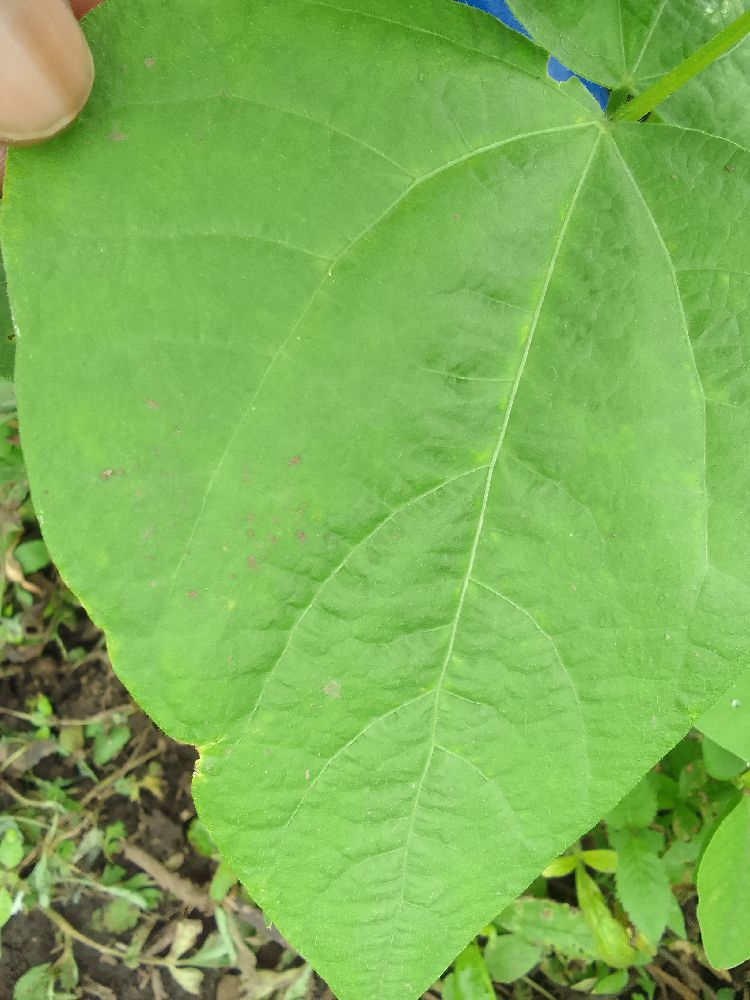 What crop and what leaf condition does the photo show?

common bean, healthy
